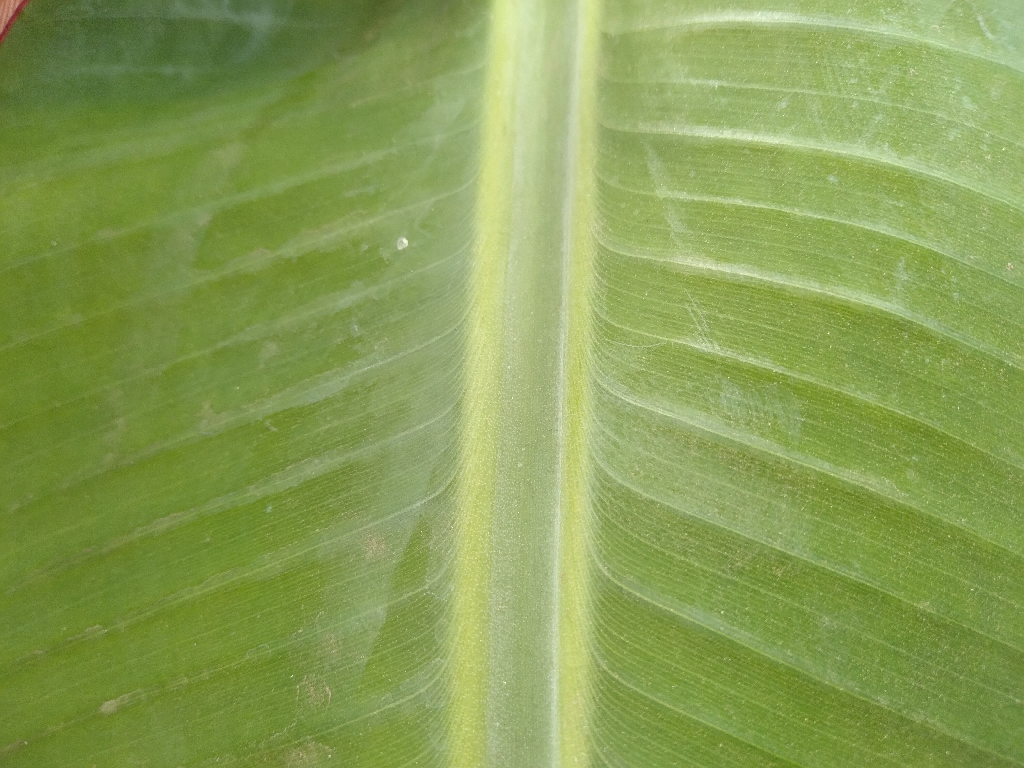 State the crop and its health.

banana, healthy
